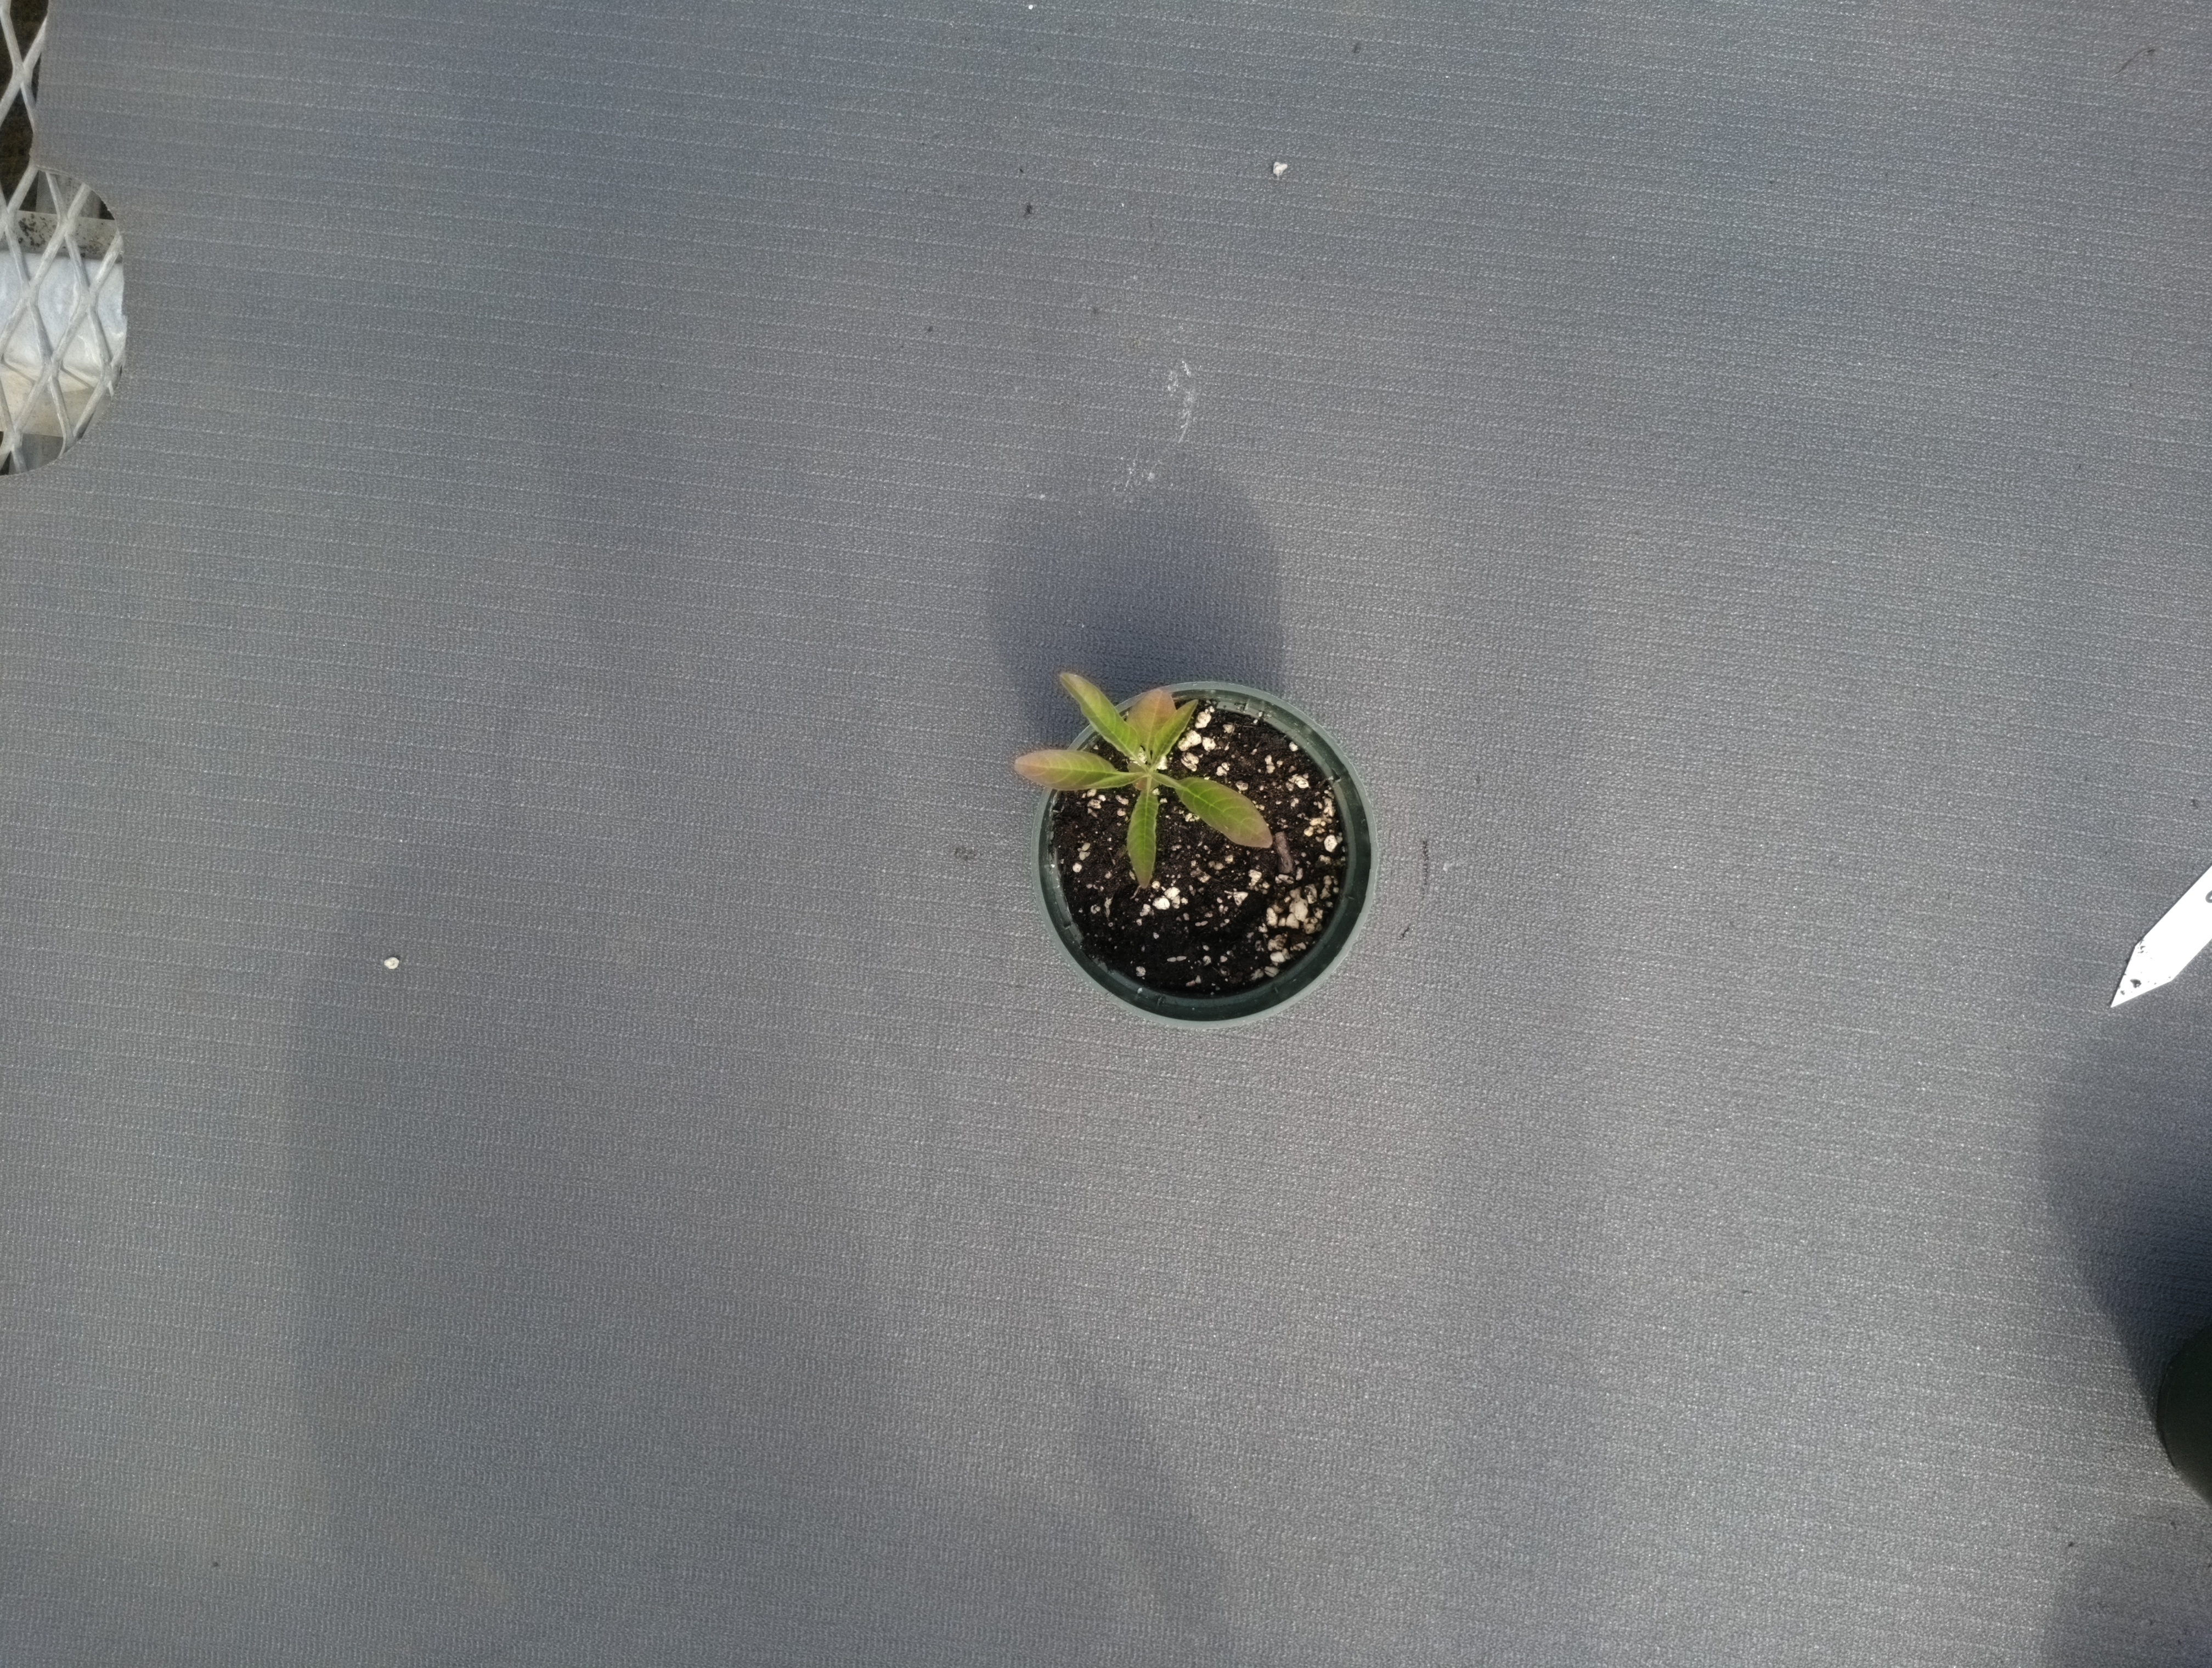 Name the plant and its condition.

waterhemp, healthy untreated
